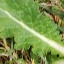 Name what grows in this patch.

structured weed
